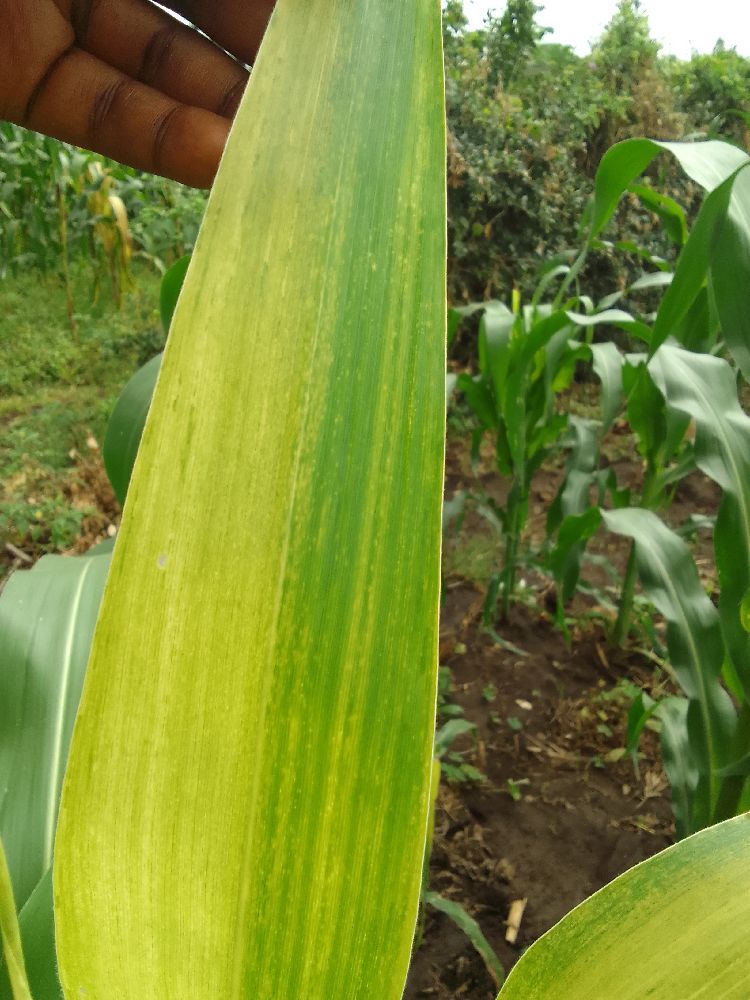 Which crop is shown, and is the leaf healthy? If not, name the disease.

maize, maize lethal necrosis
